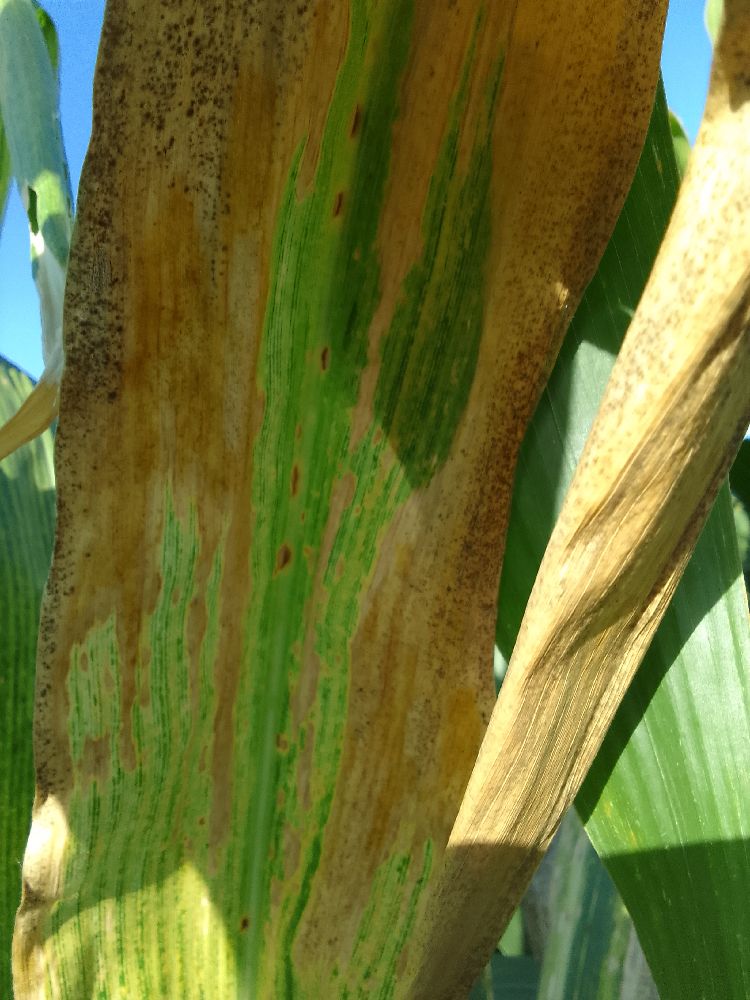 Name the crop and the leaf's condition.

maize, maize lethal necrosis
